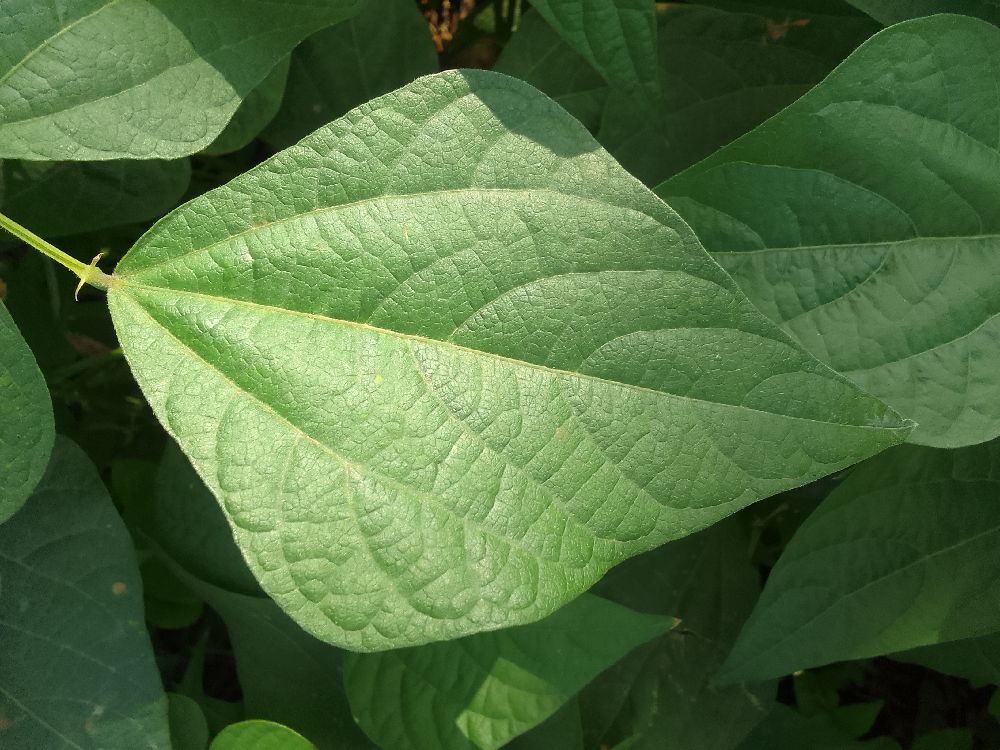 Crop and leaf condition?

common bean, healthy
